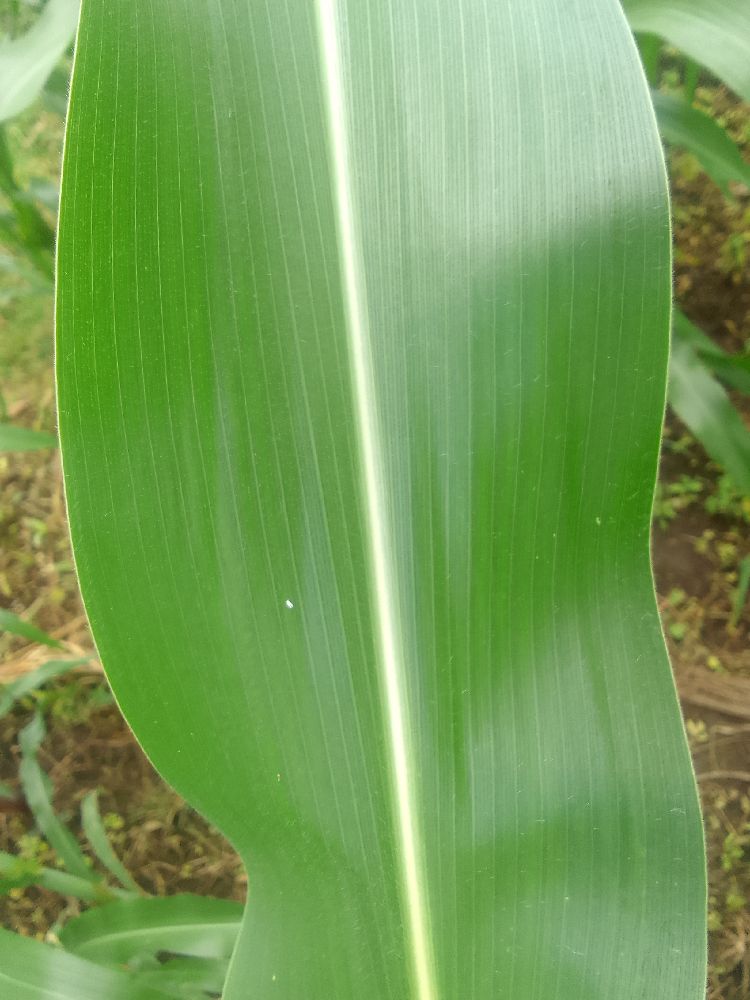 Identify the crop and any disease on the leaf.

maize, healthy
